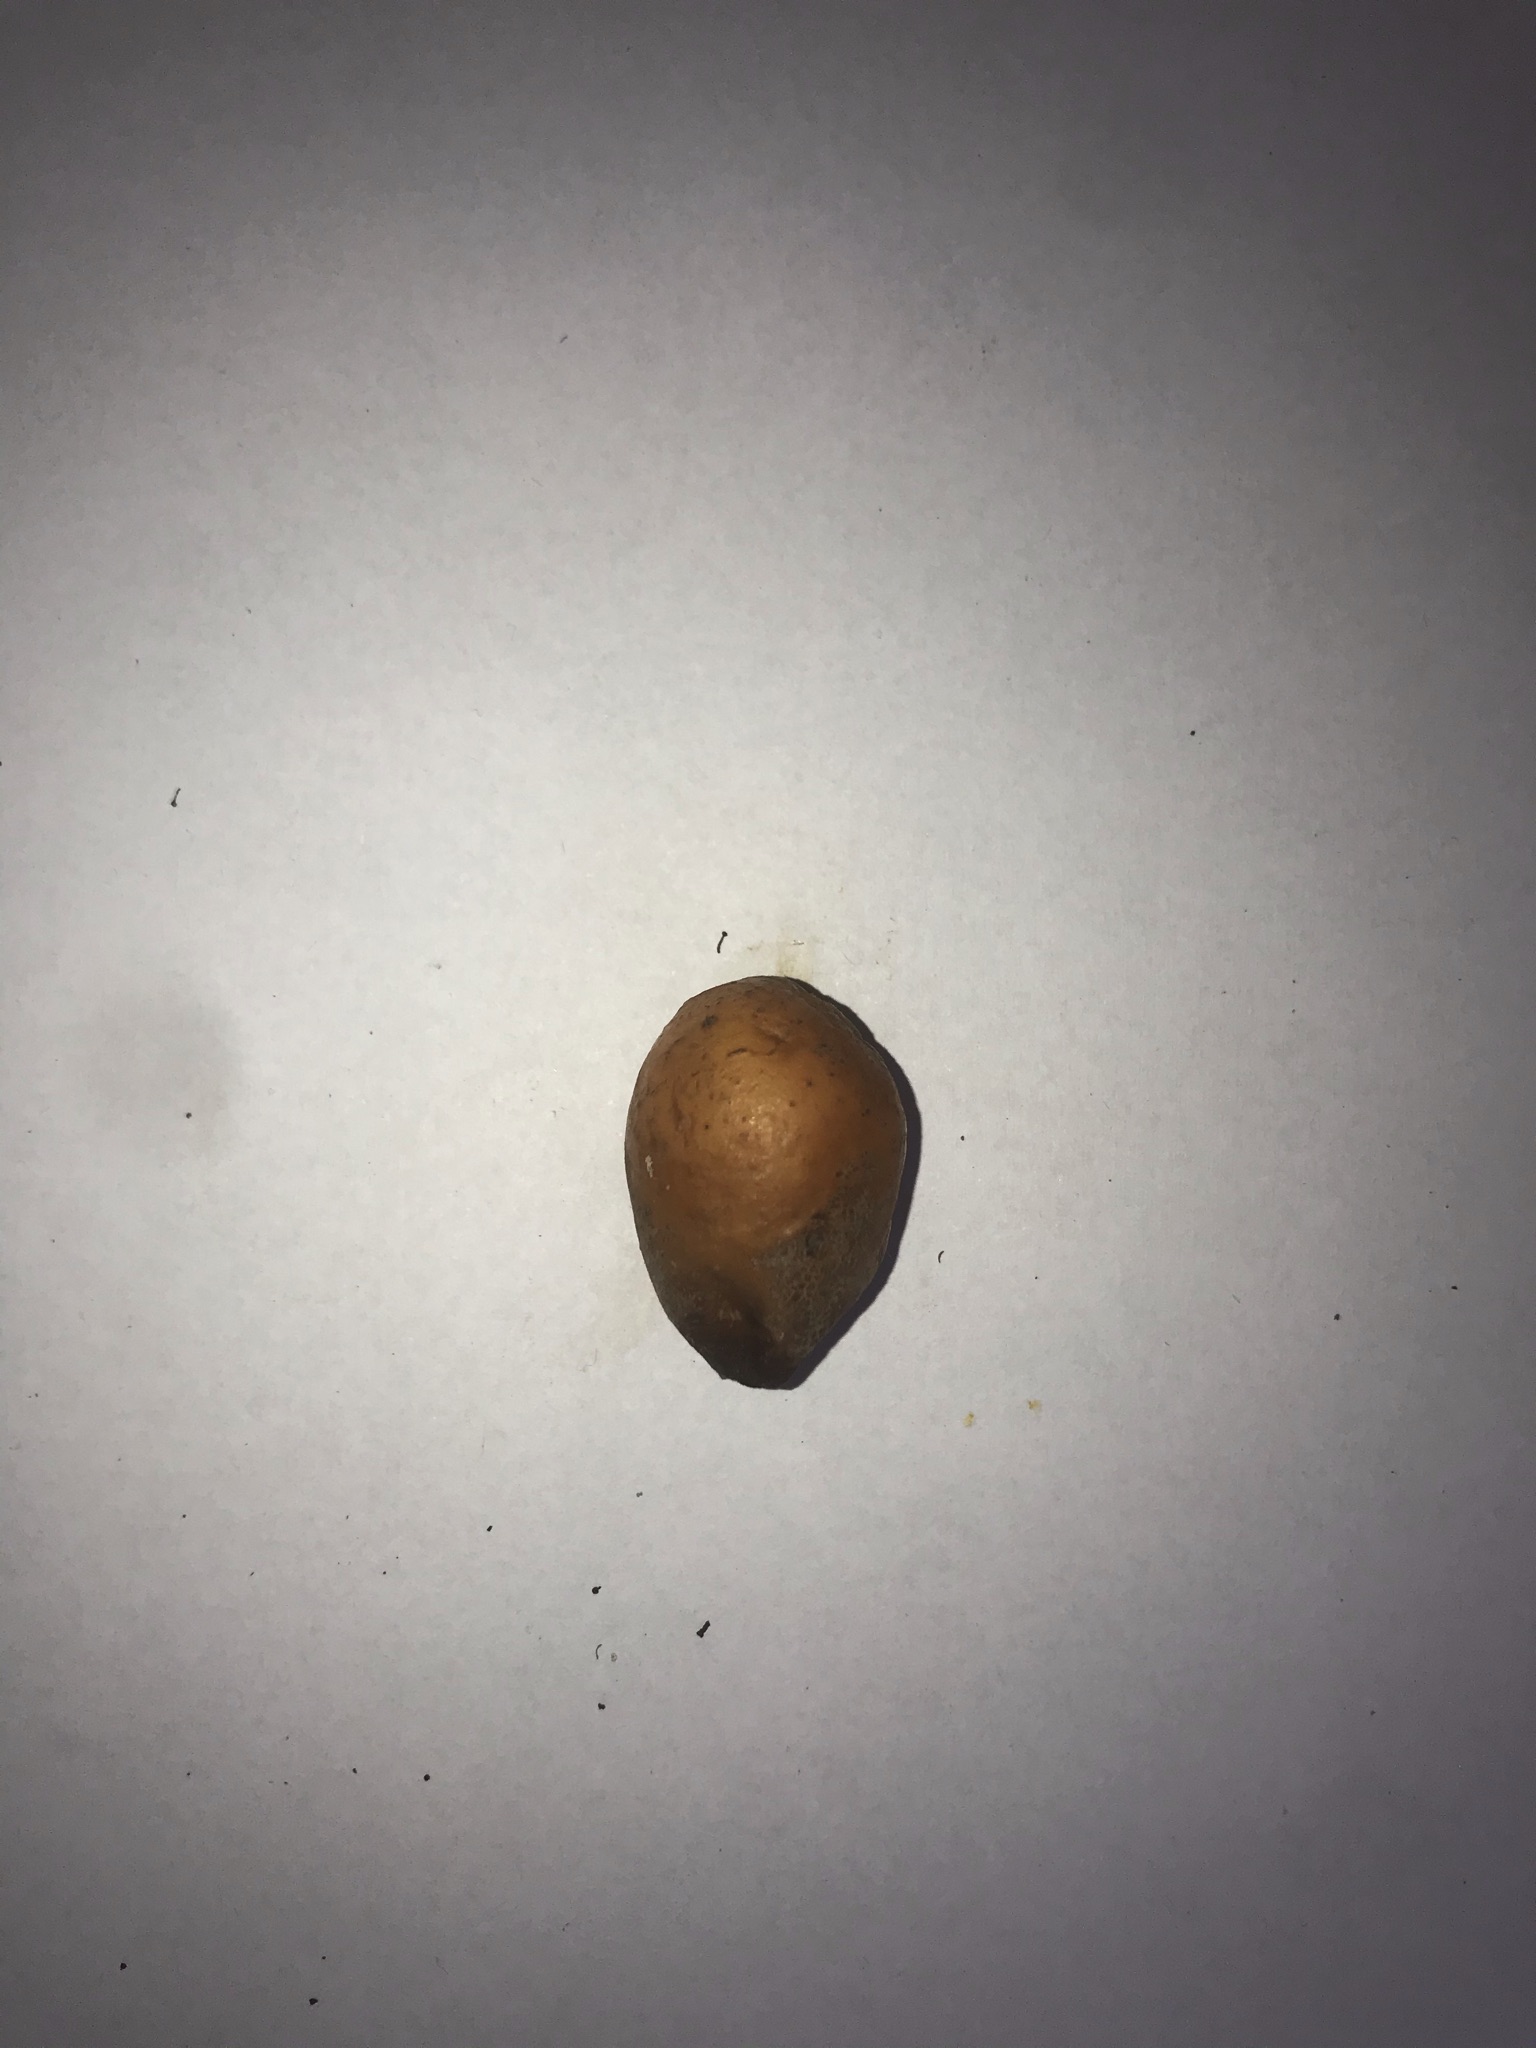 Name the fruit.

siriguela
